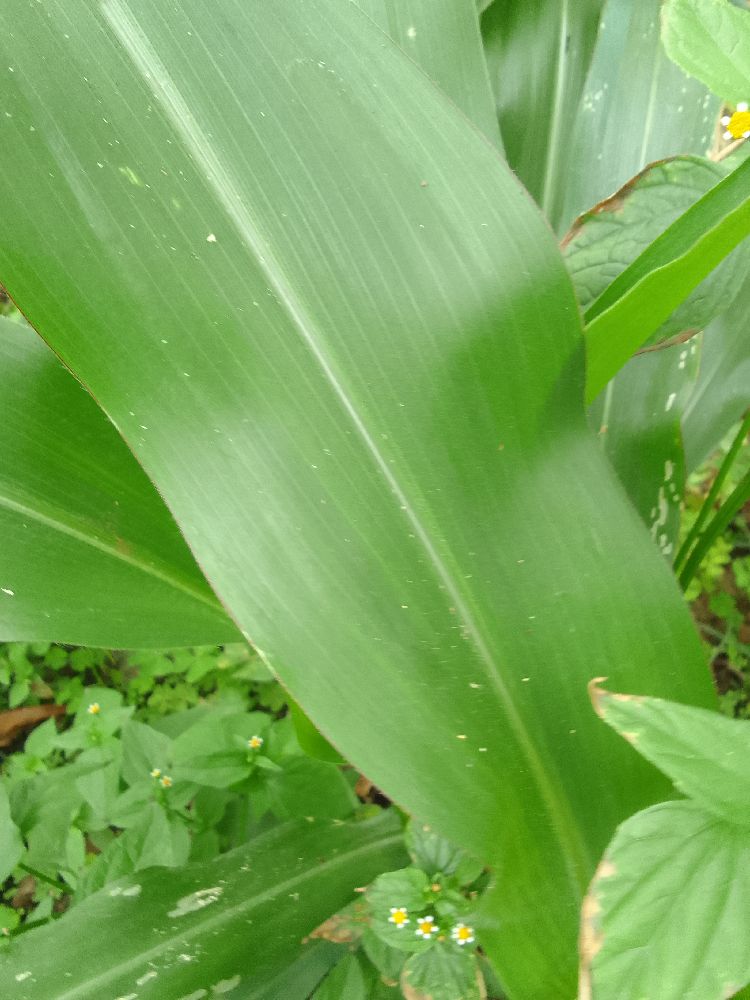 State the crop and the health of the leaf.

maize, healthy
